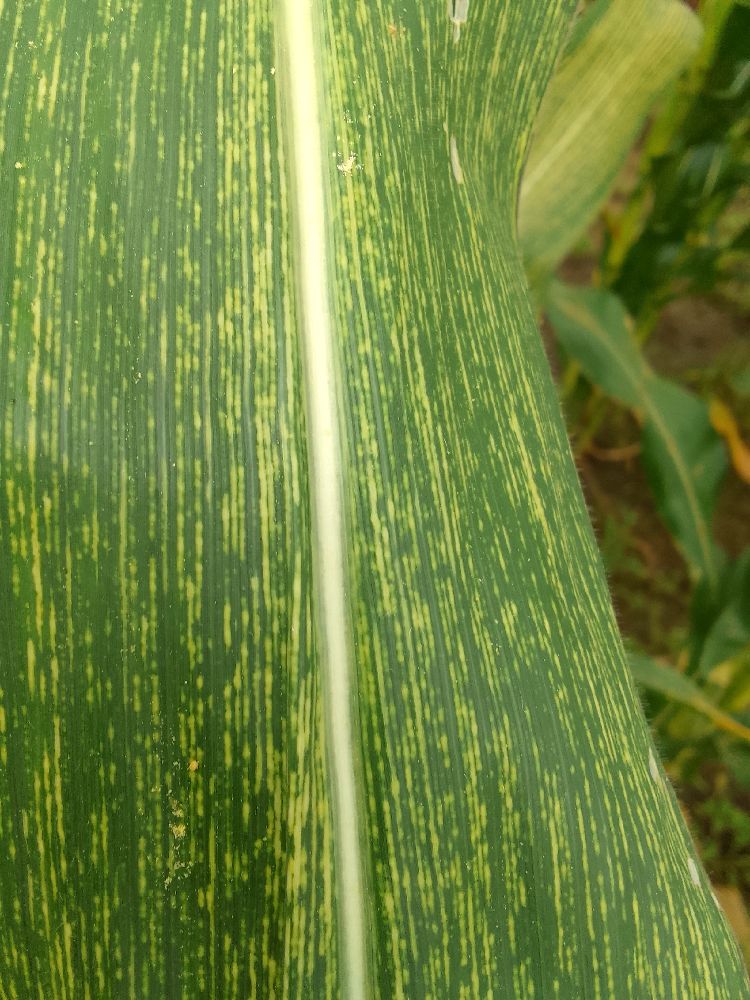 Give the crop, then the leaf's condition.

maize, maize streak virus
